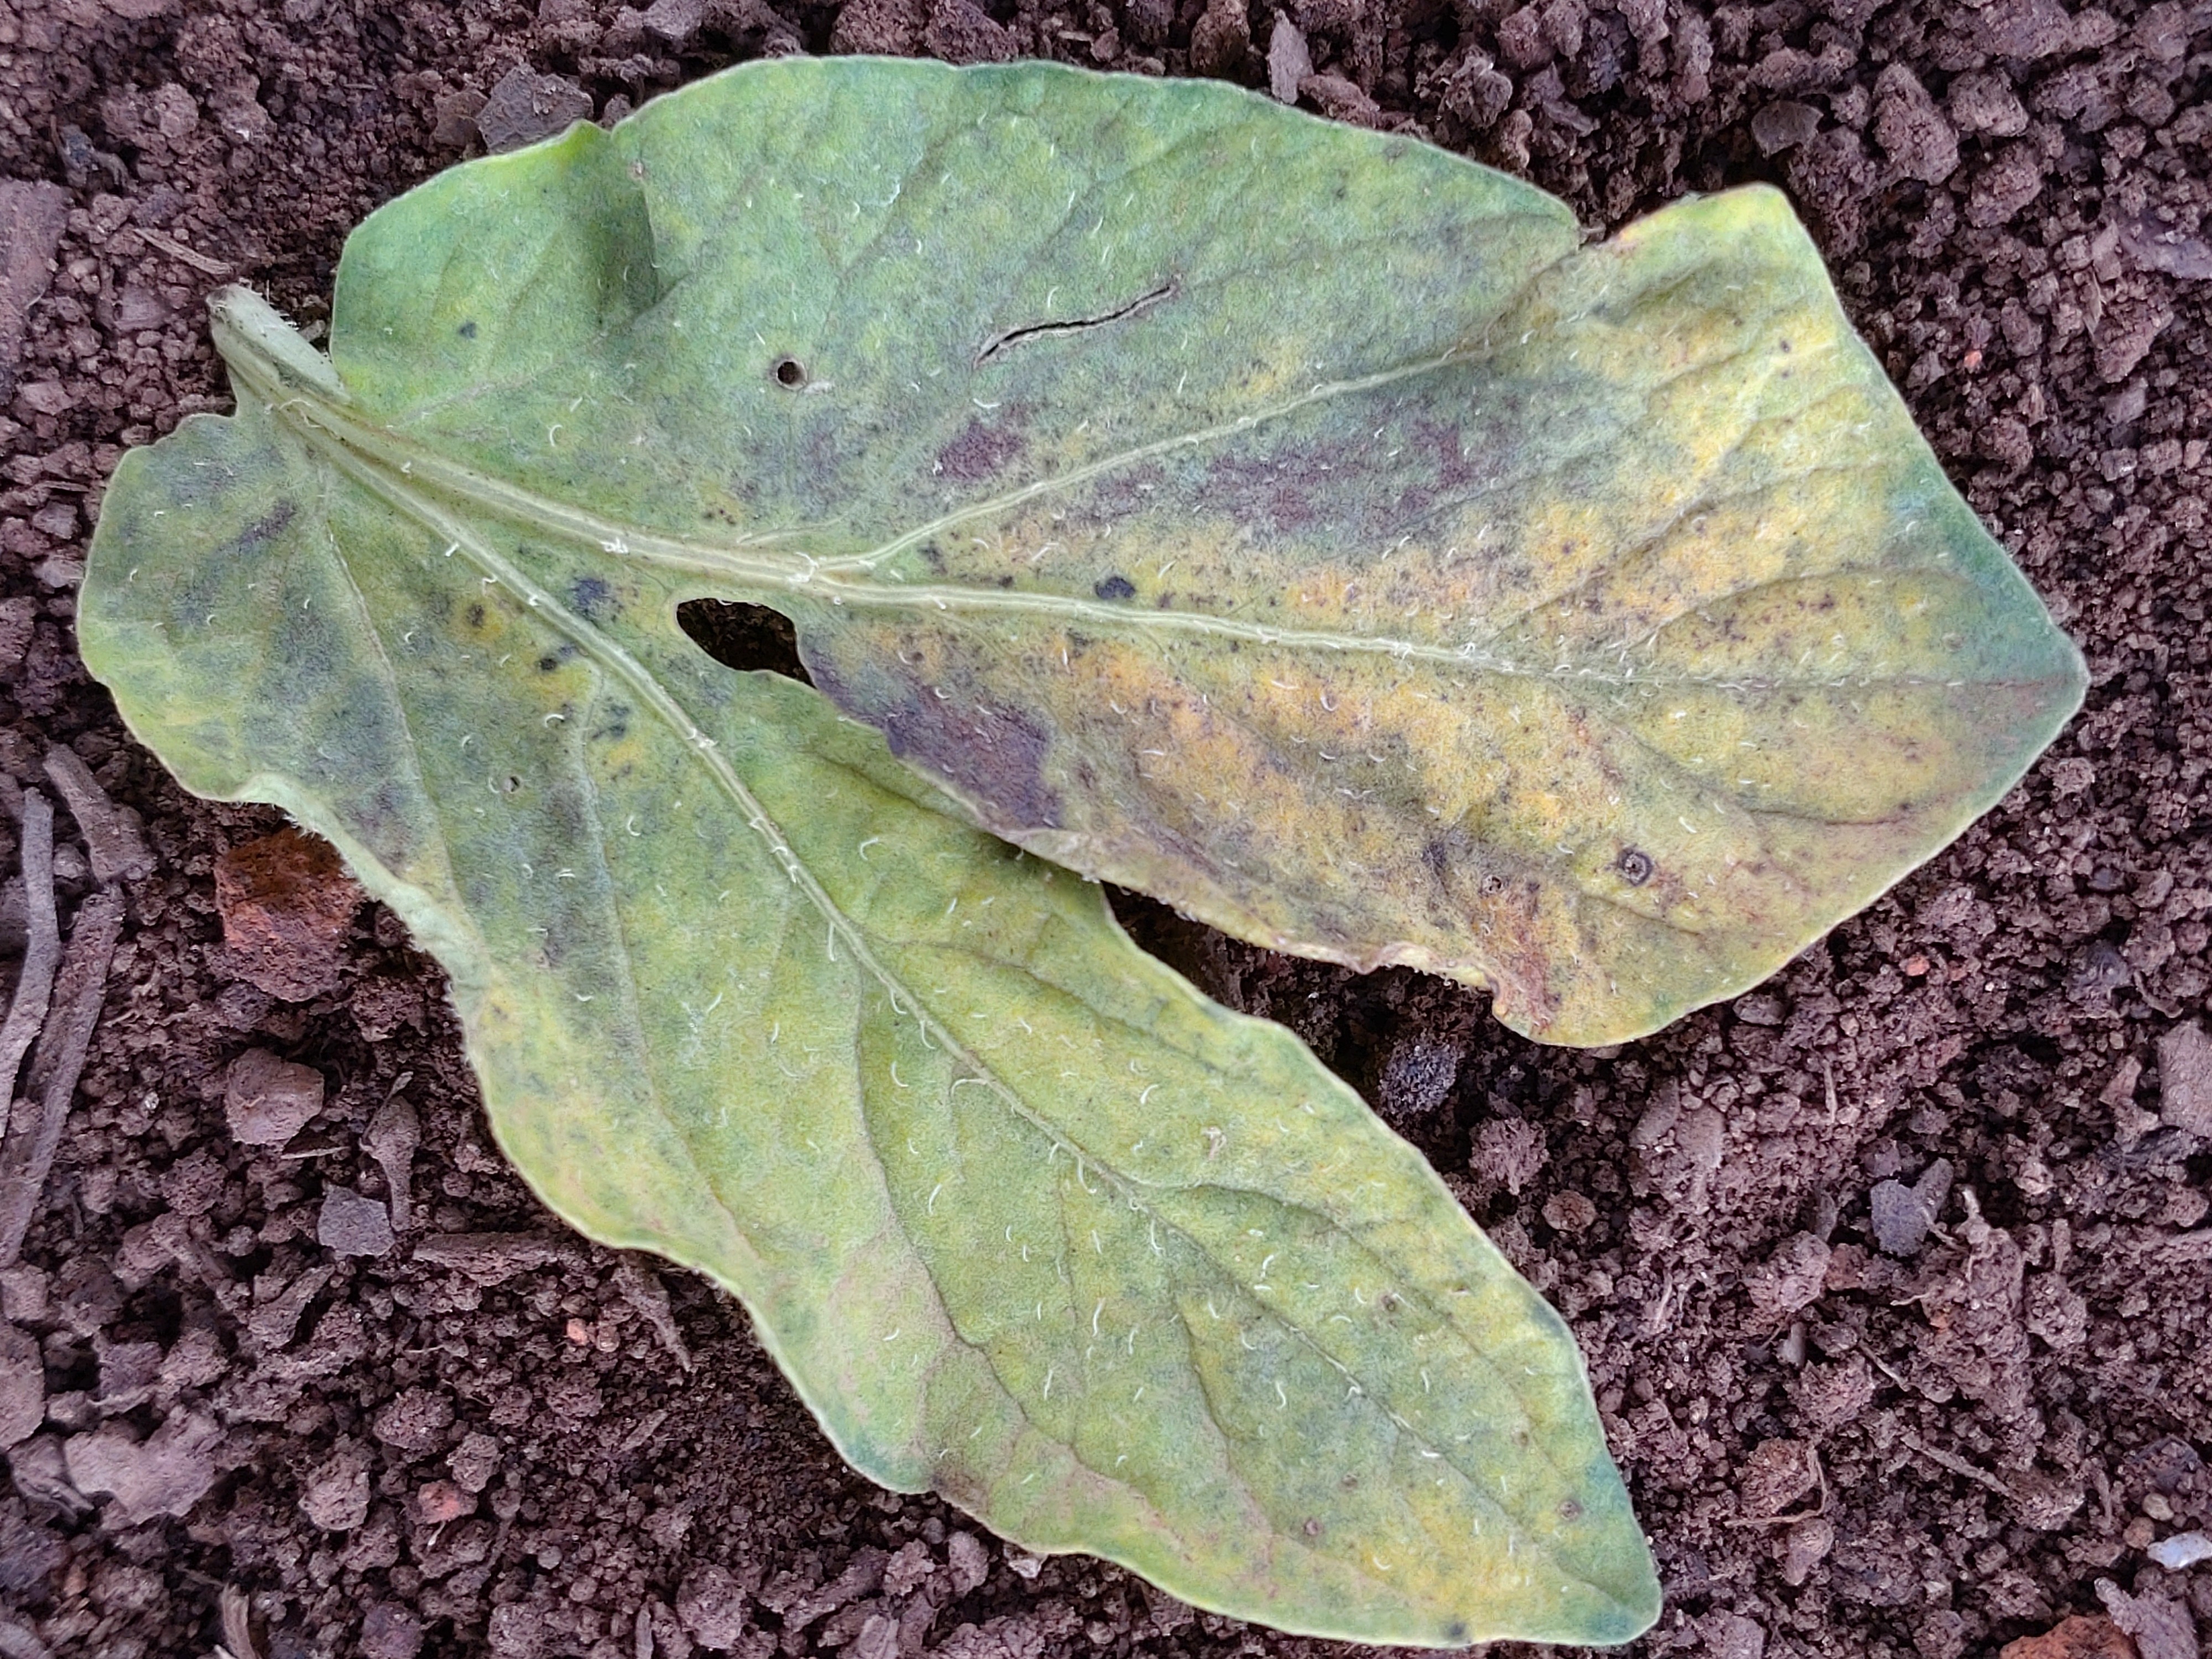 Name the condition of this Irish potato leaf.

late blight
